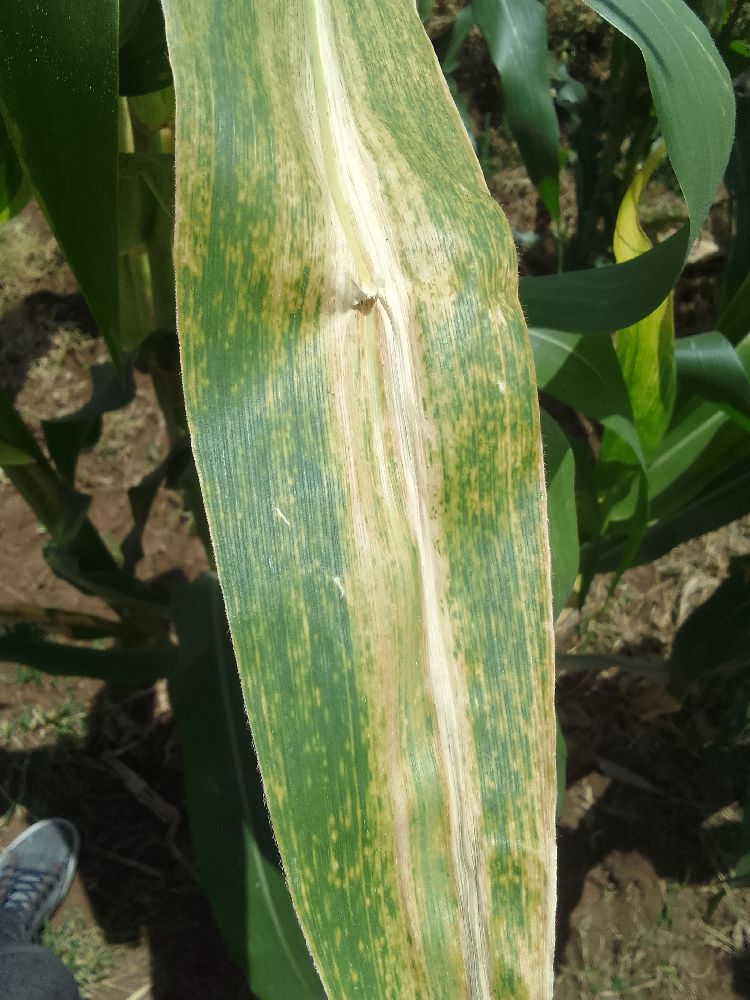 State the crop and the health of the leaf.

maize, maize lethal necrosis
